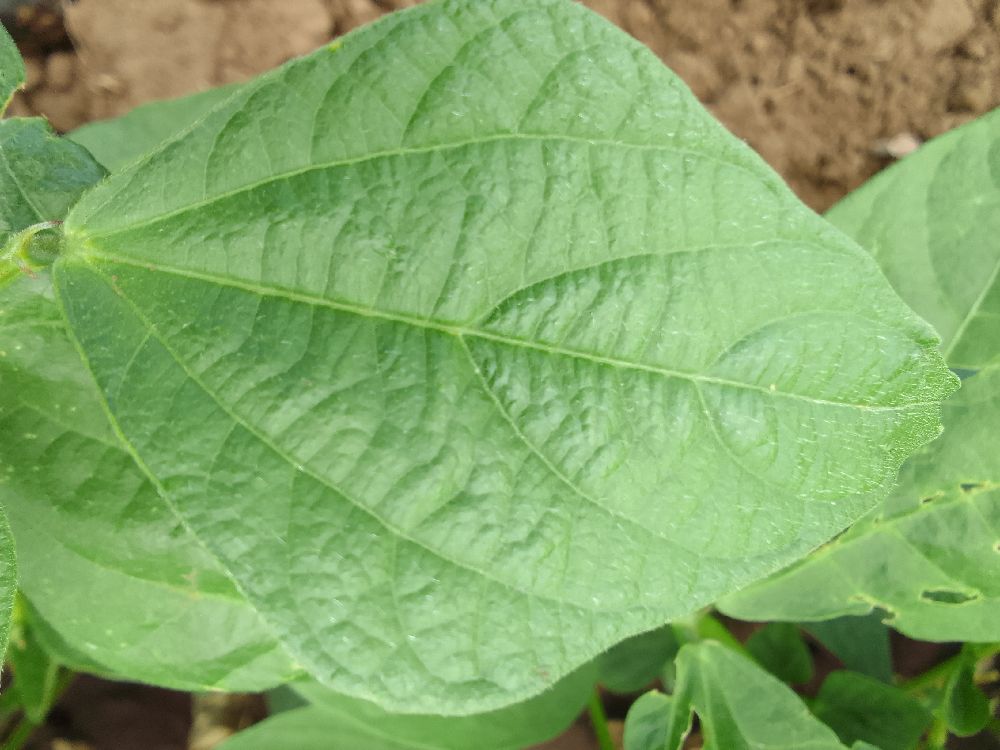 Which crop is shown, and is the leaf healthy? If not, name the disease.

common bean, healthy
